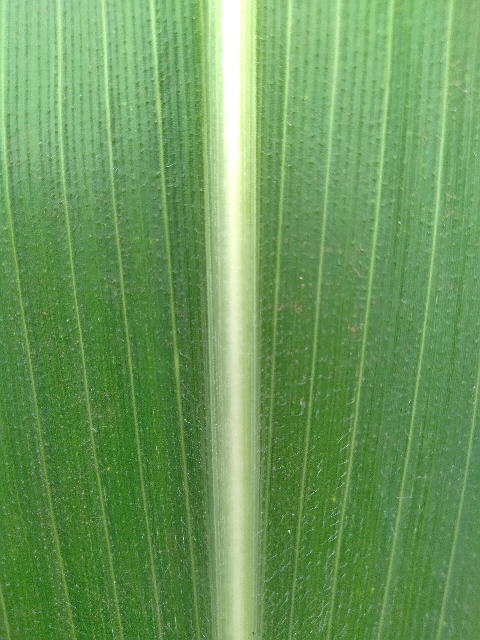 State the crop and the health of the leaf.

maize, healthy
